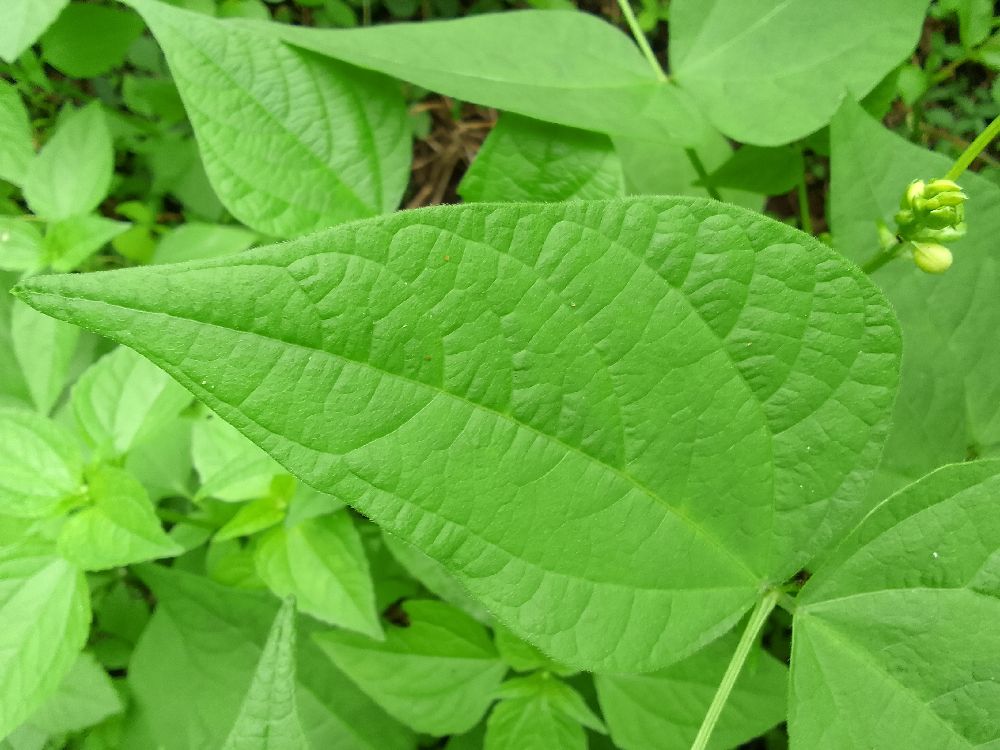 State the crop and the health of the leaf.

common bean, healthy
